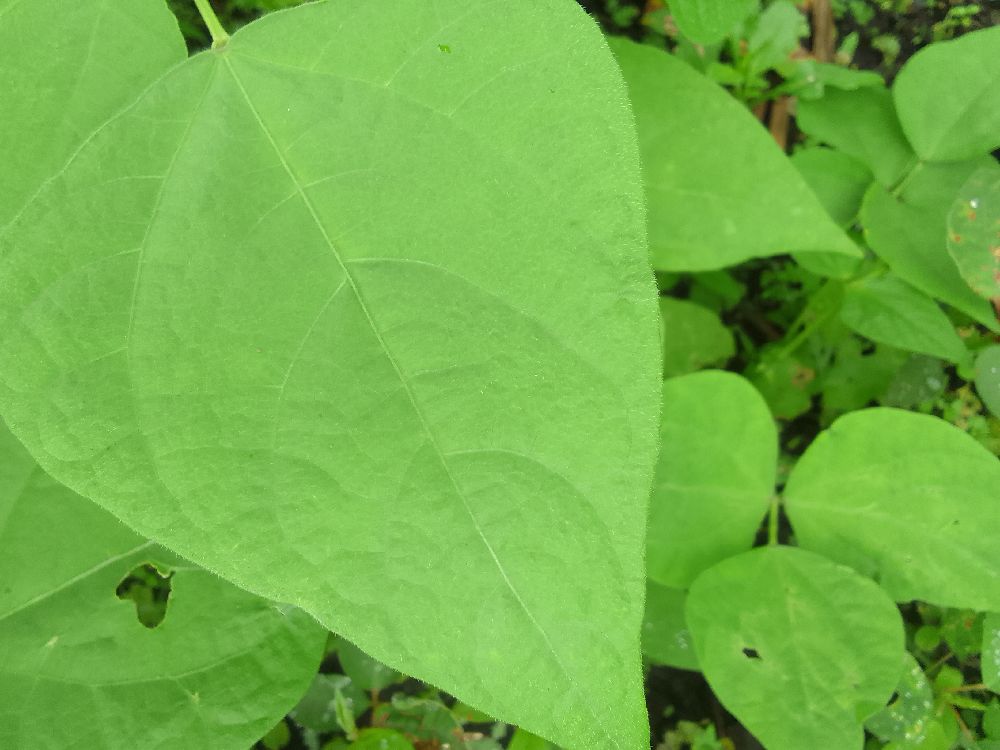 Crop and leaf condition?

common bean, healthy
